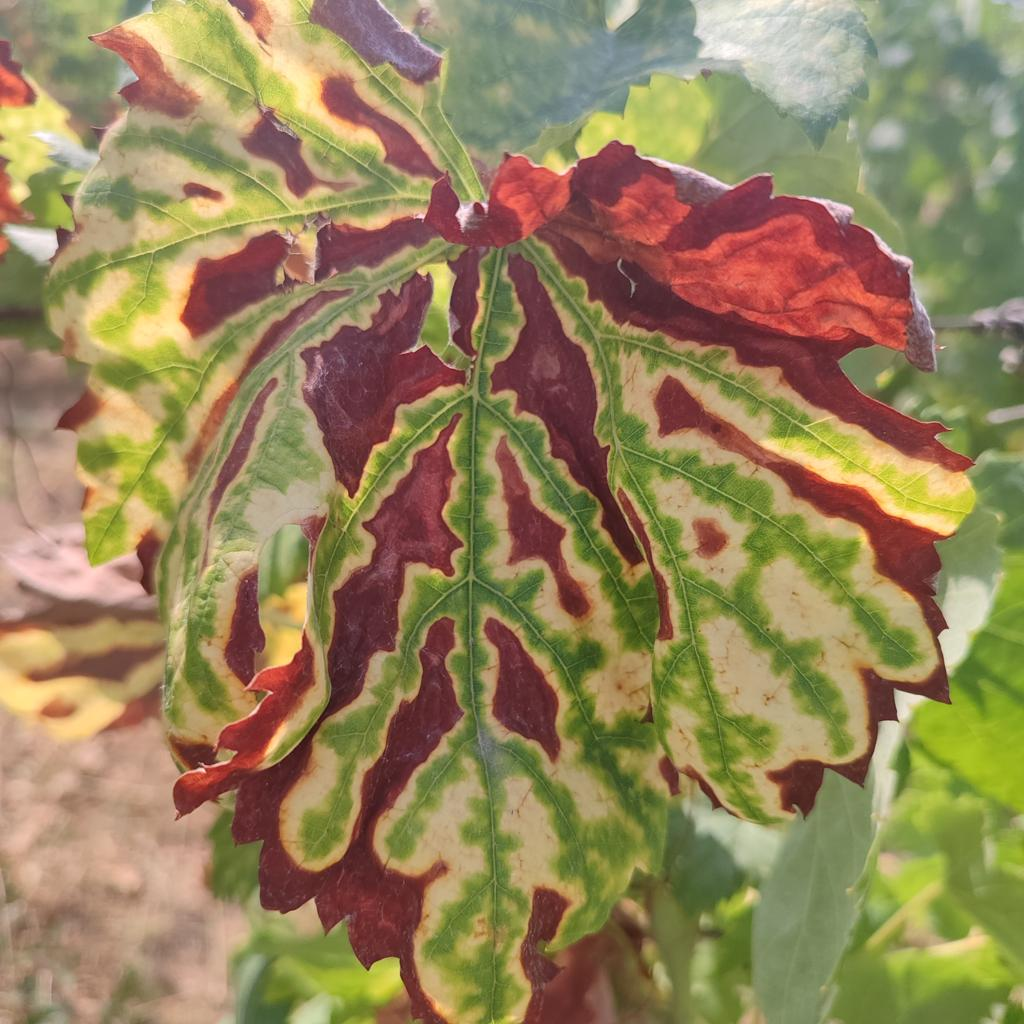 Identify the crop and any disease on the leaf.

grapevine, esca complex
